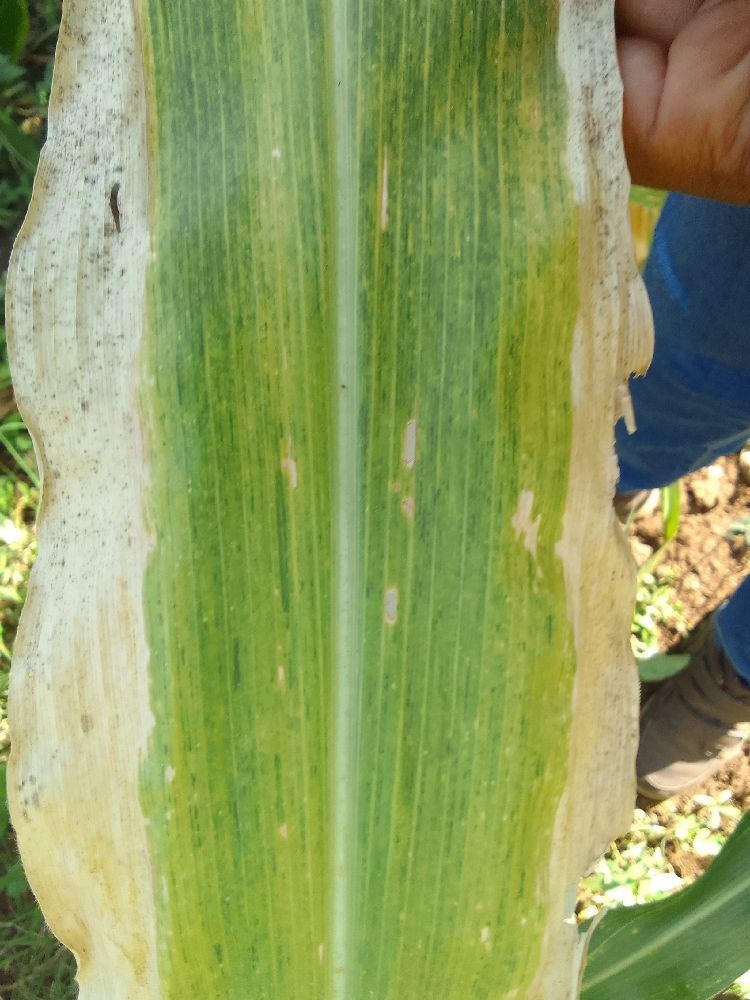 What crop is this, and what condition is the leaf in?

maize, maize lethal necrosis
